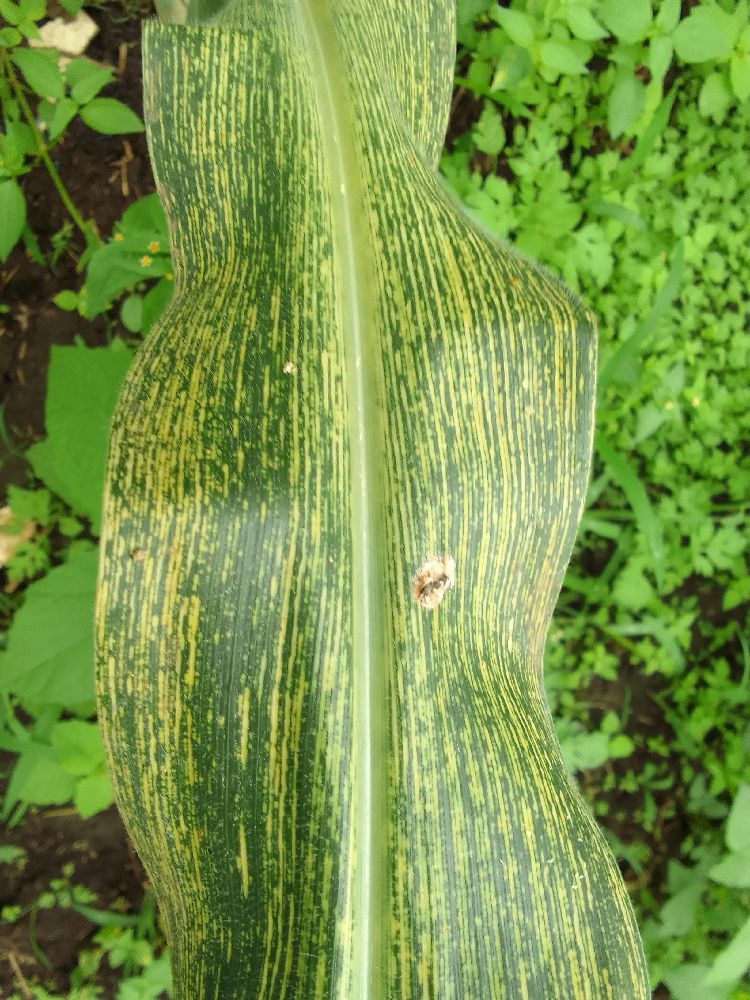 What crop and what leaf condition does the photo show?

maize, maize streak virus
